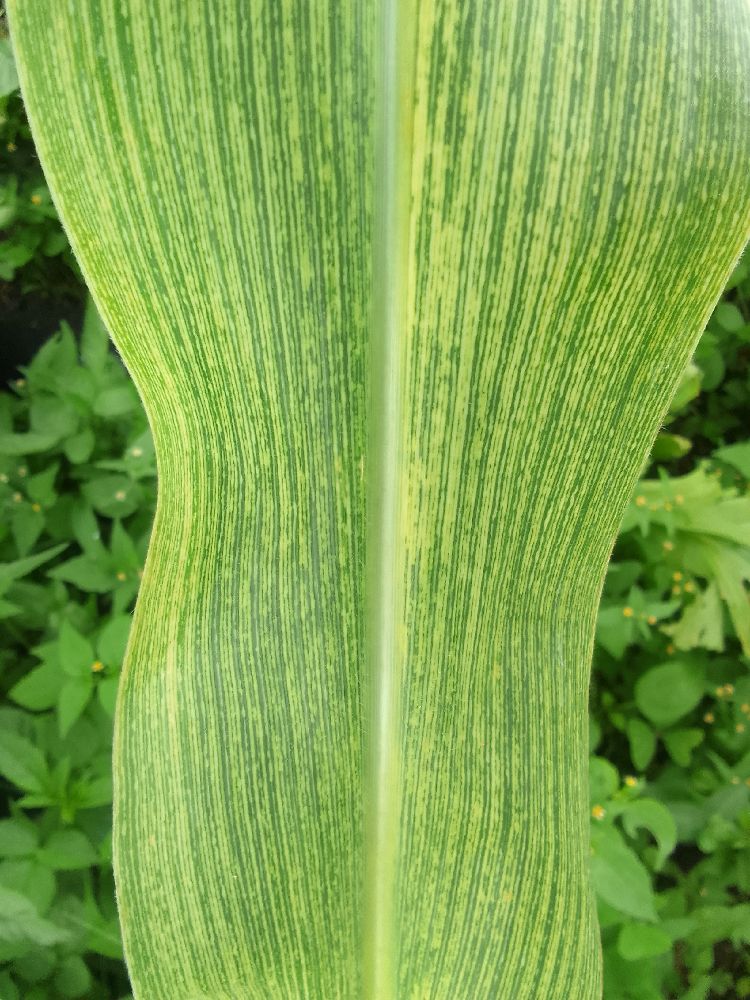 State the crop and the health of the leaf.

maize, maize streak virus
